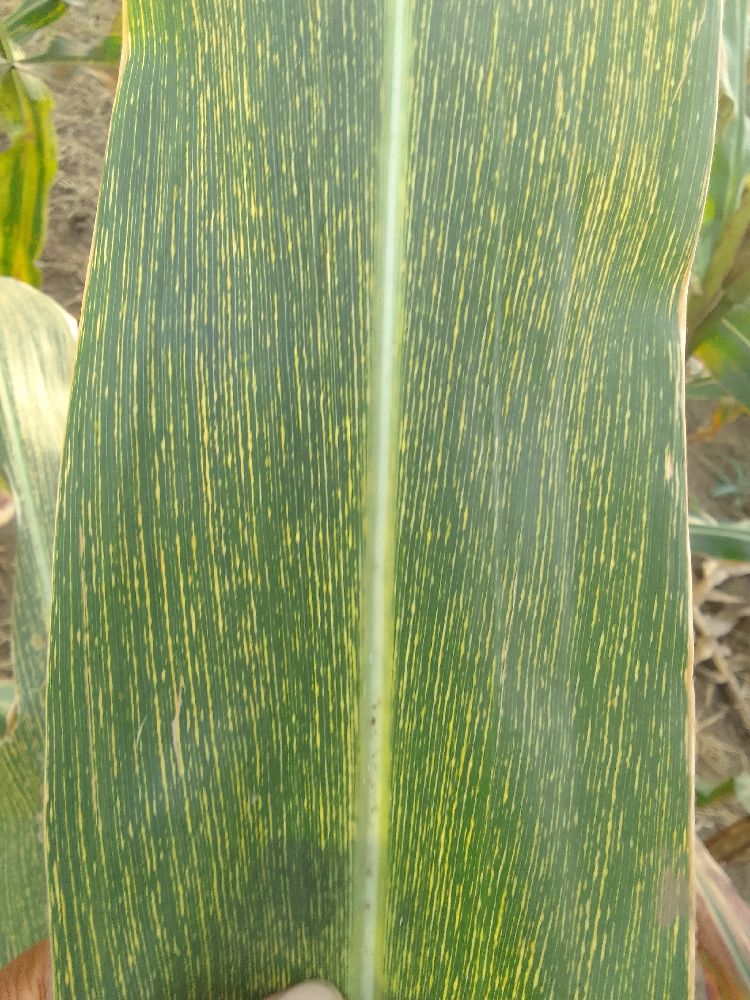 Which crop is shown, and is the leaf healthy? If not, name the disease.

maize, maize streak virus
